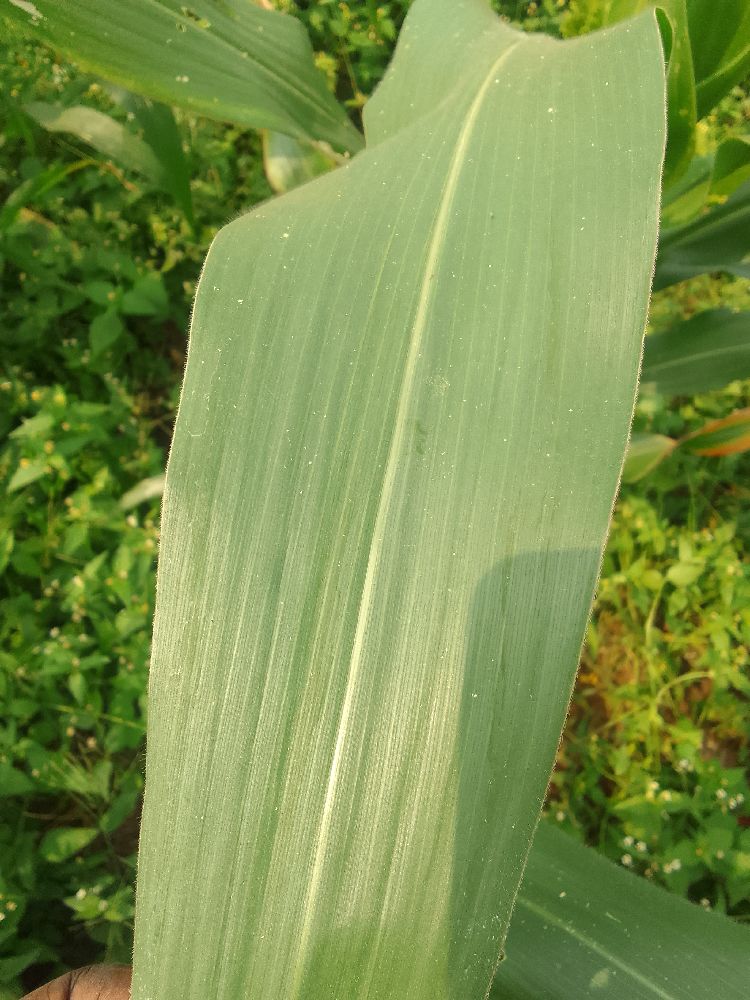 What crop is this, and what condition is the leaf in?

maize, healthy
